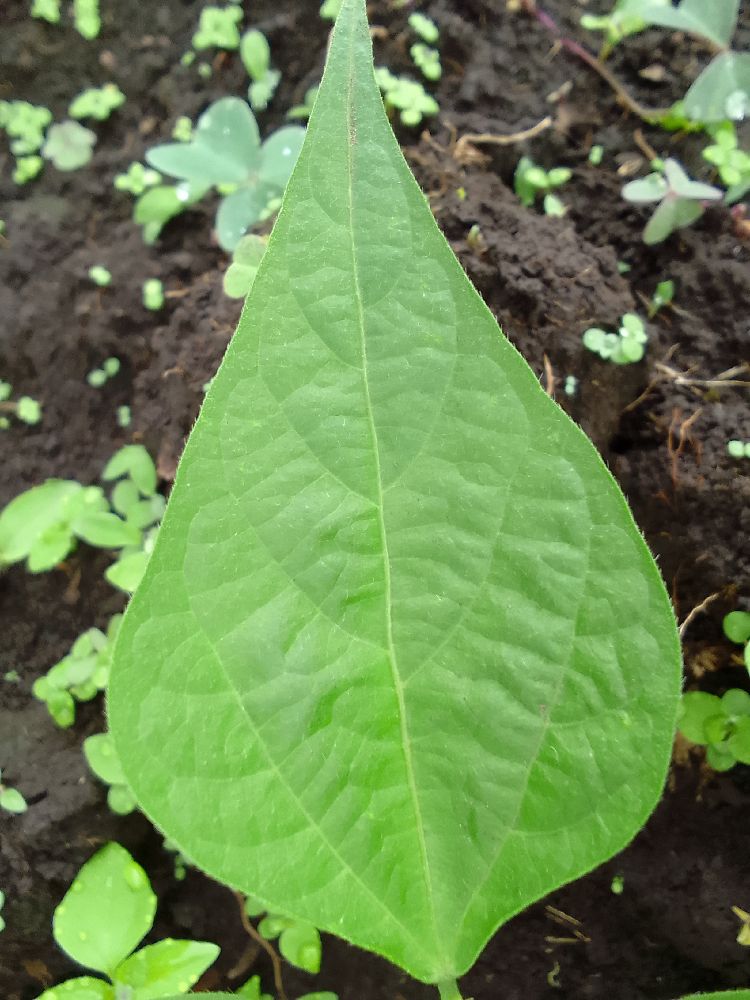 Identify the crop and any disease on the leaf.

common bean, healthy
